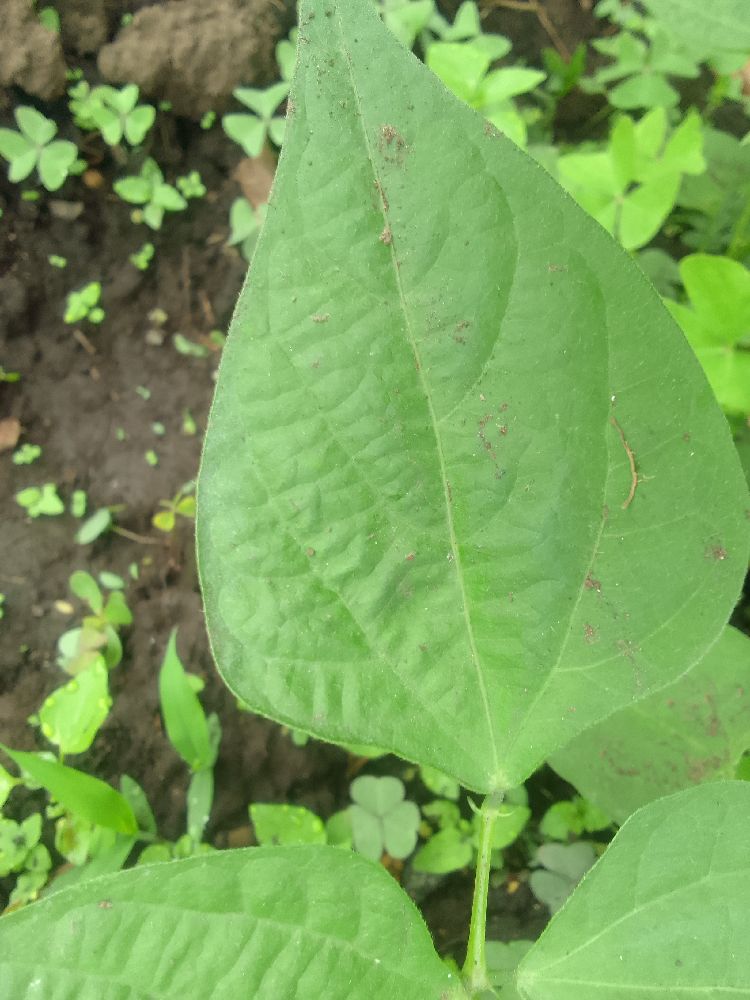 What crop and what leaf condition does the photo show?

common bean, healthy
